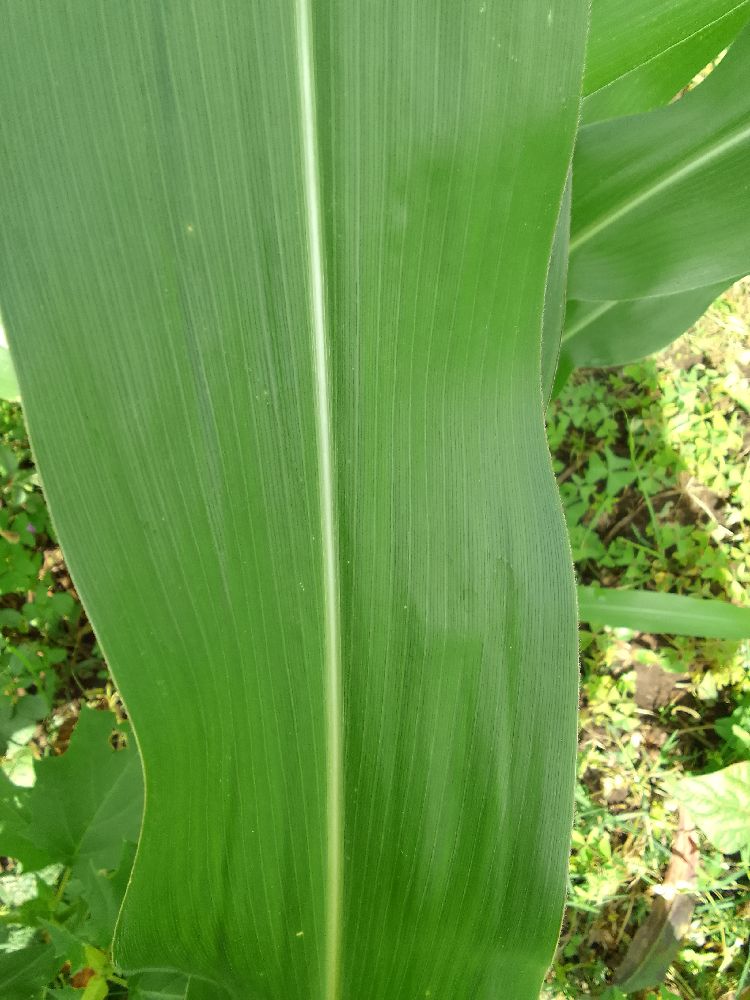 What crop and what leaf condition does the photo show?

maize, healthy
